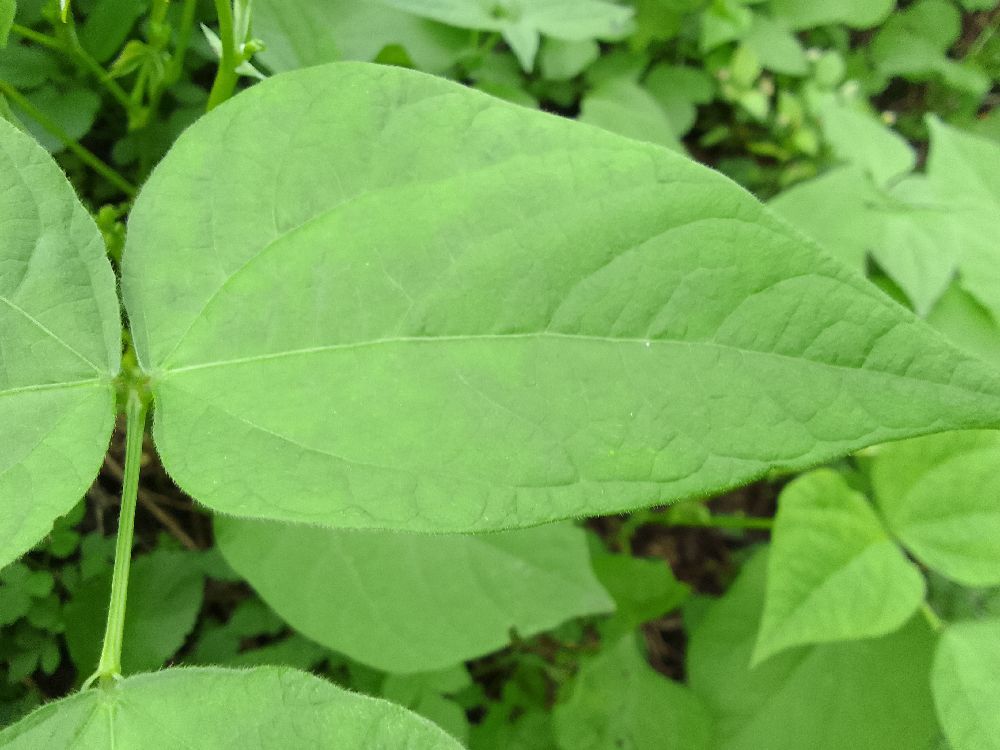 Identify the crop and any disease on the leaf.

common bean, healthy
